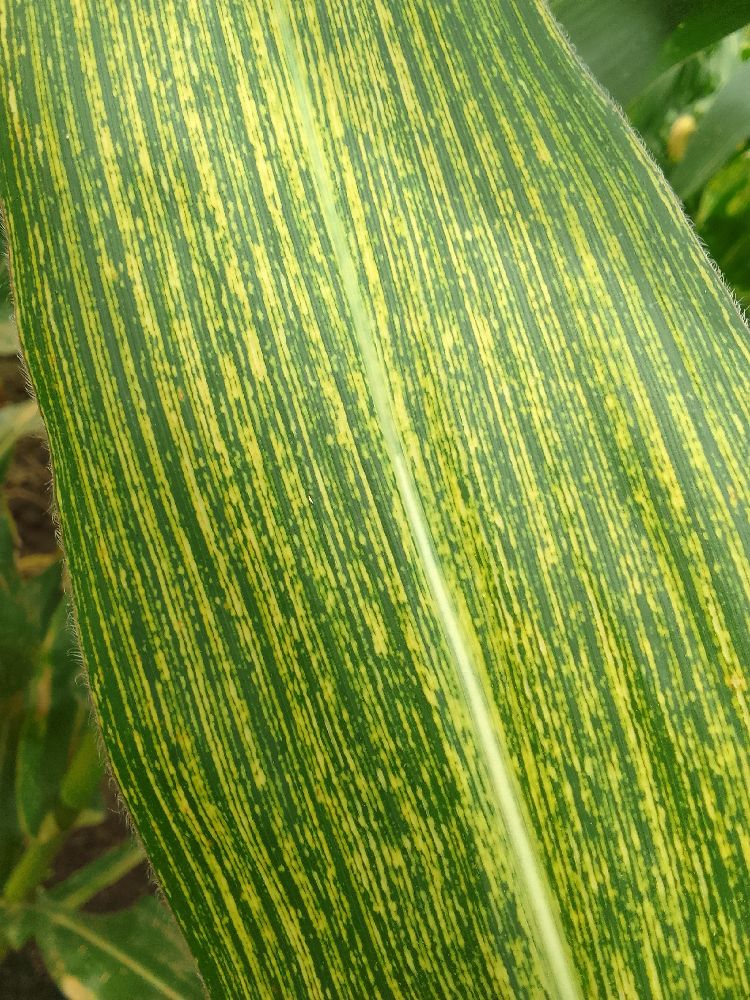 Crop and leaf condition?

maize, maize streak virus
